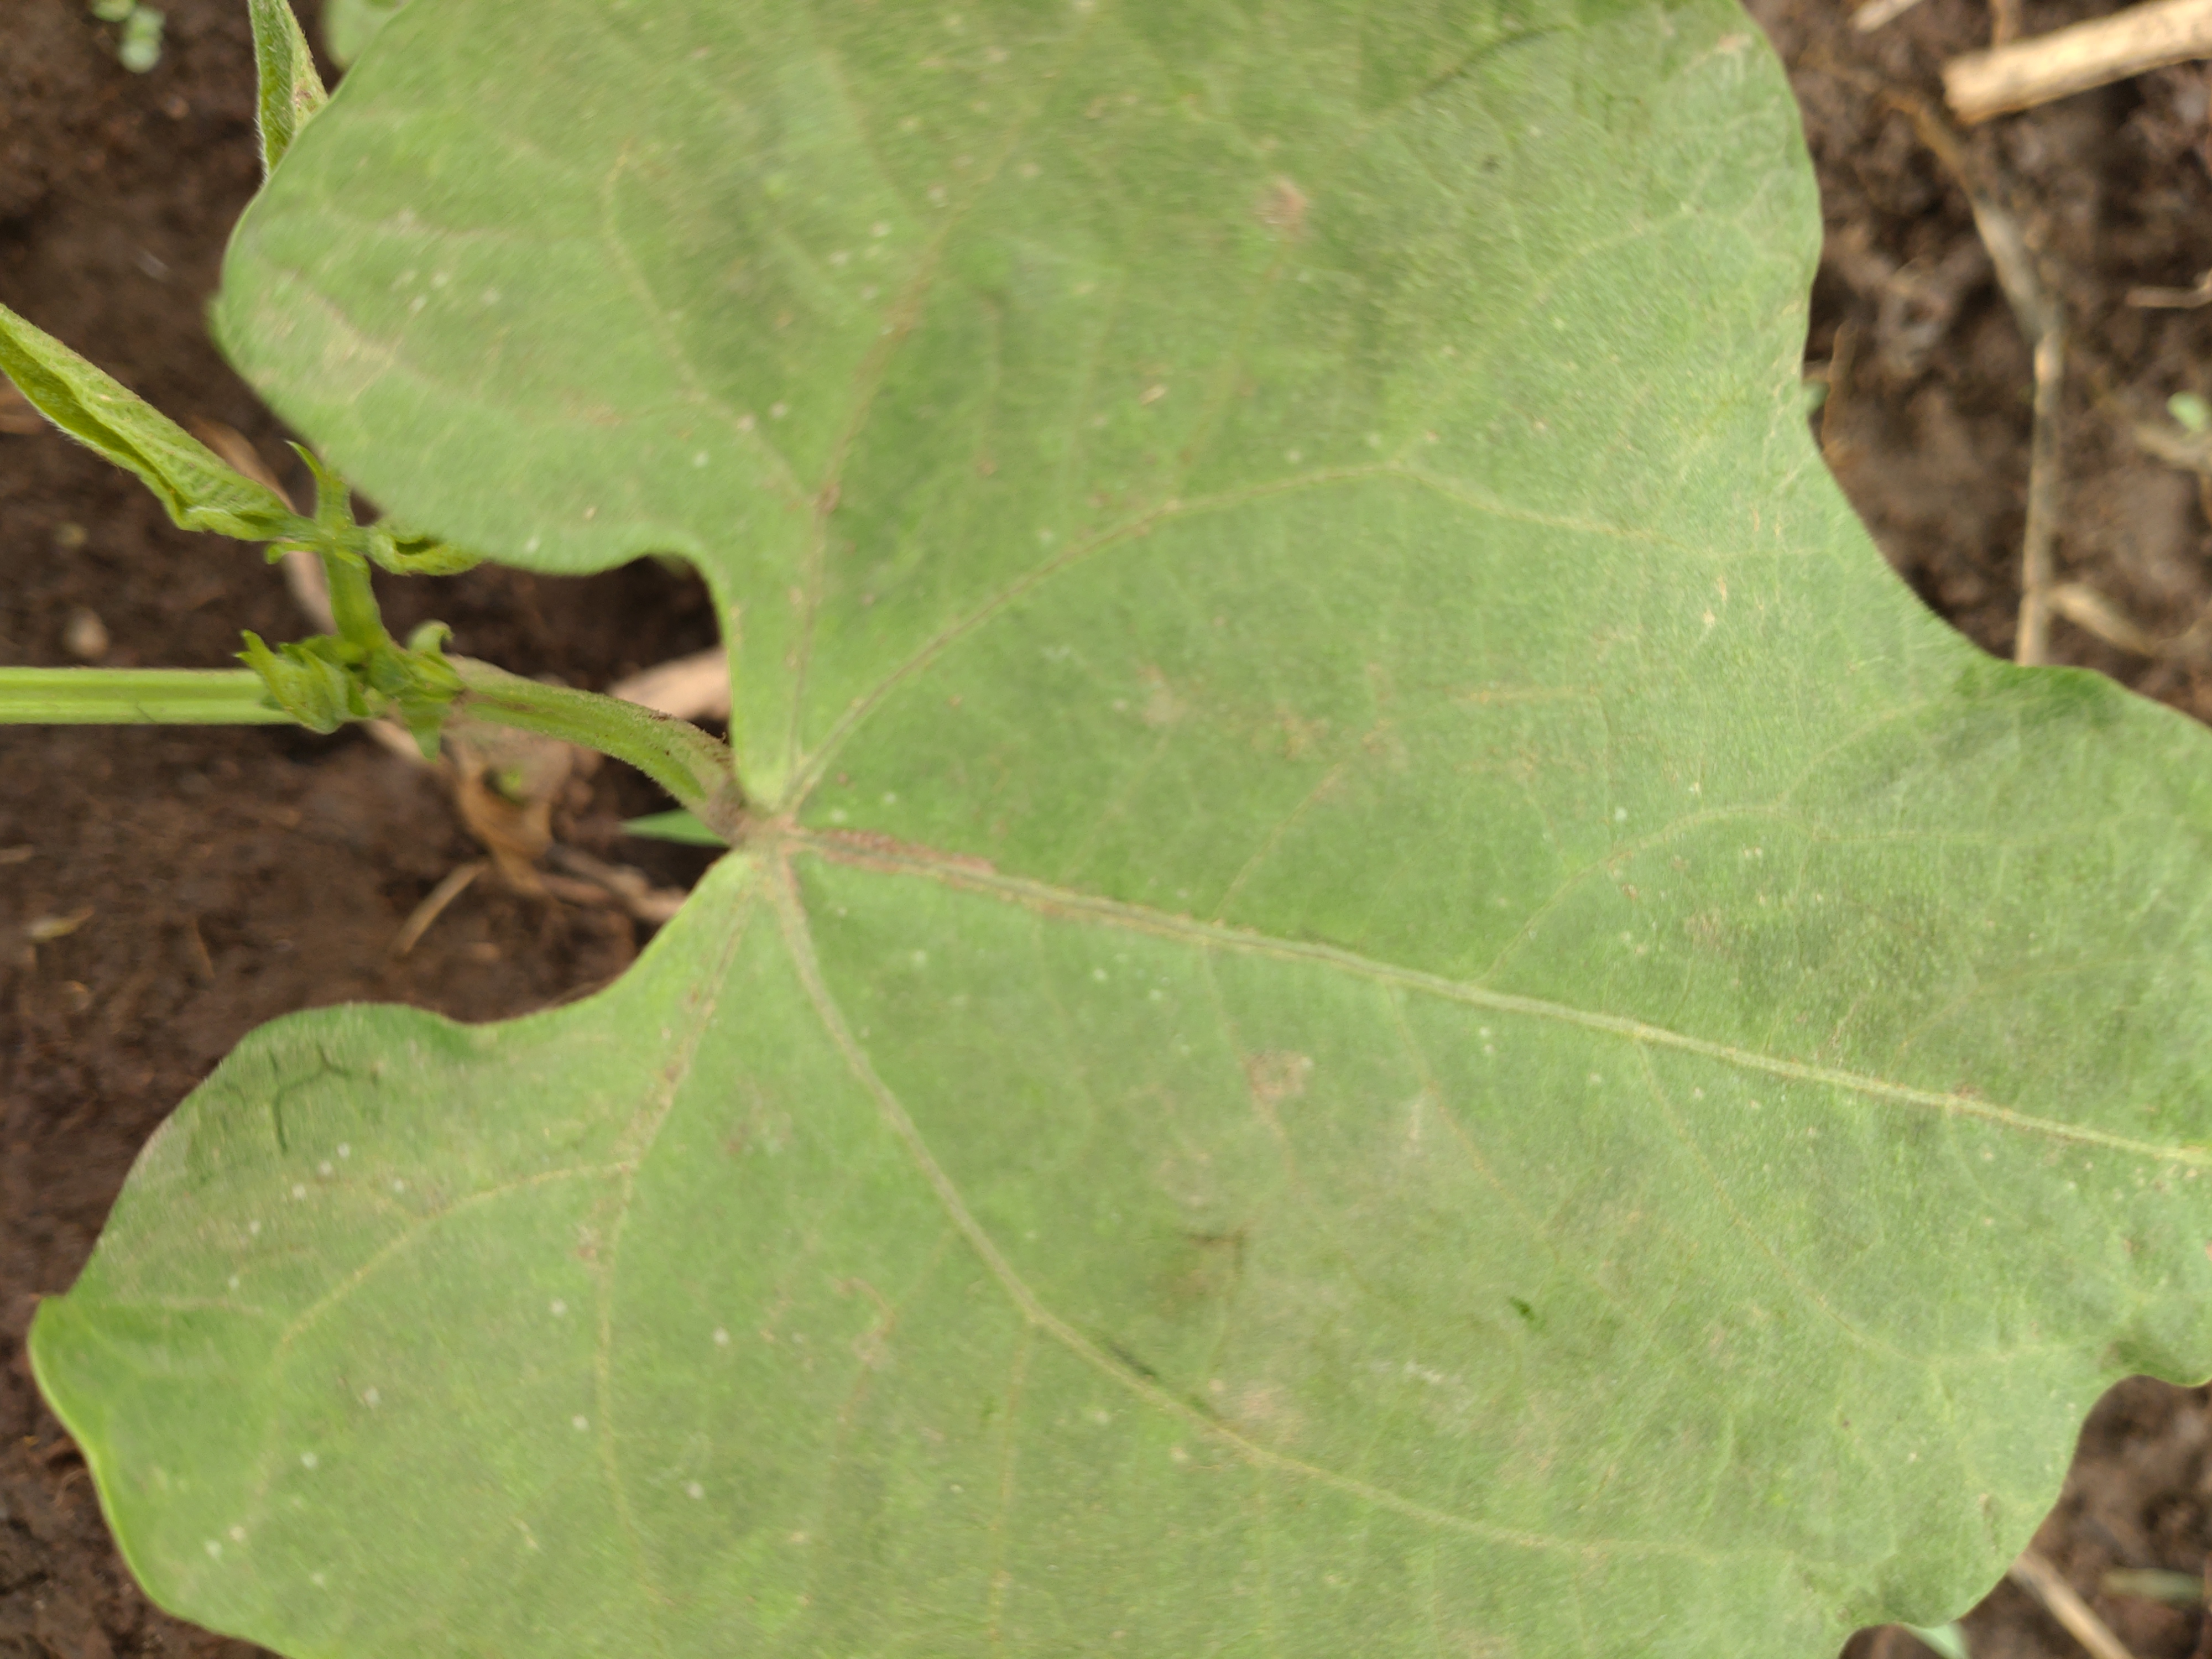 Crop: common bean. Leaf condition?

healthy
